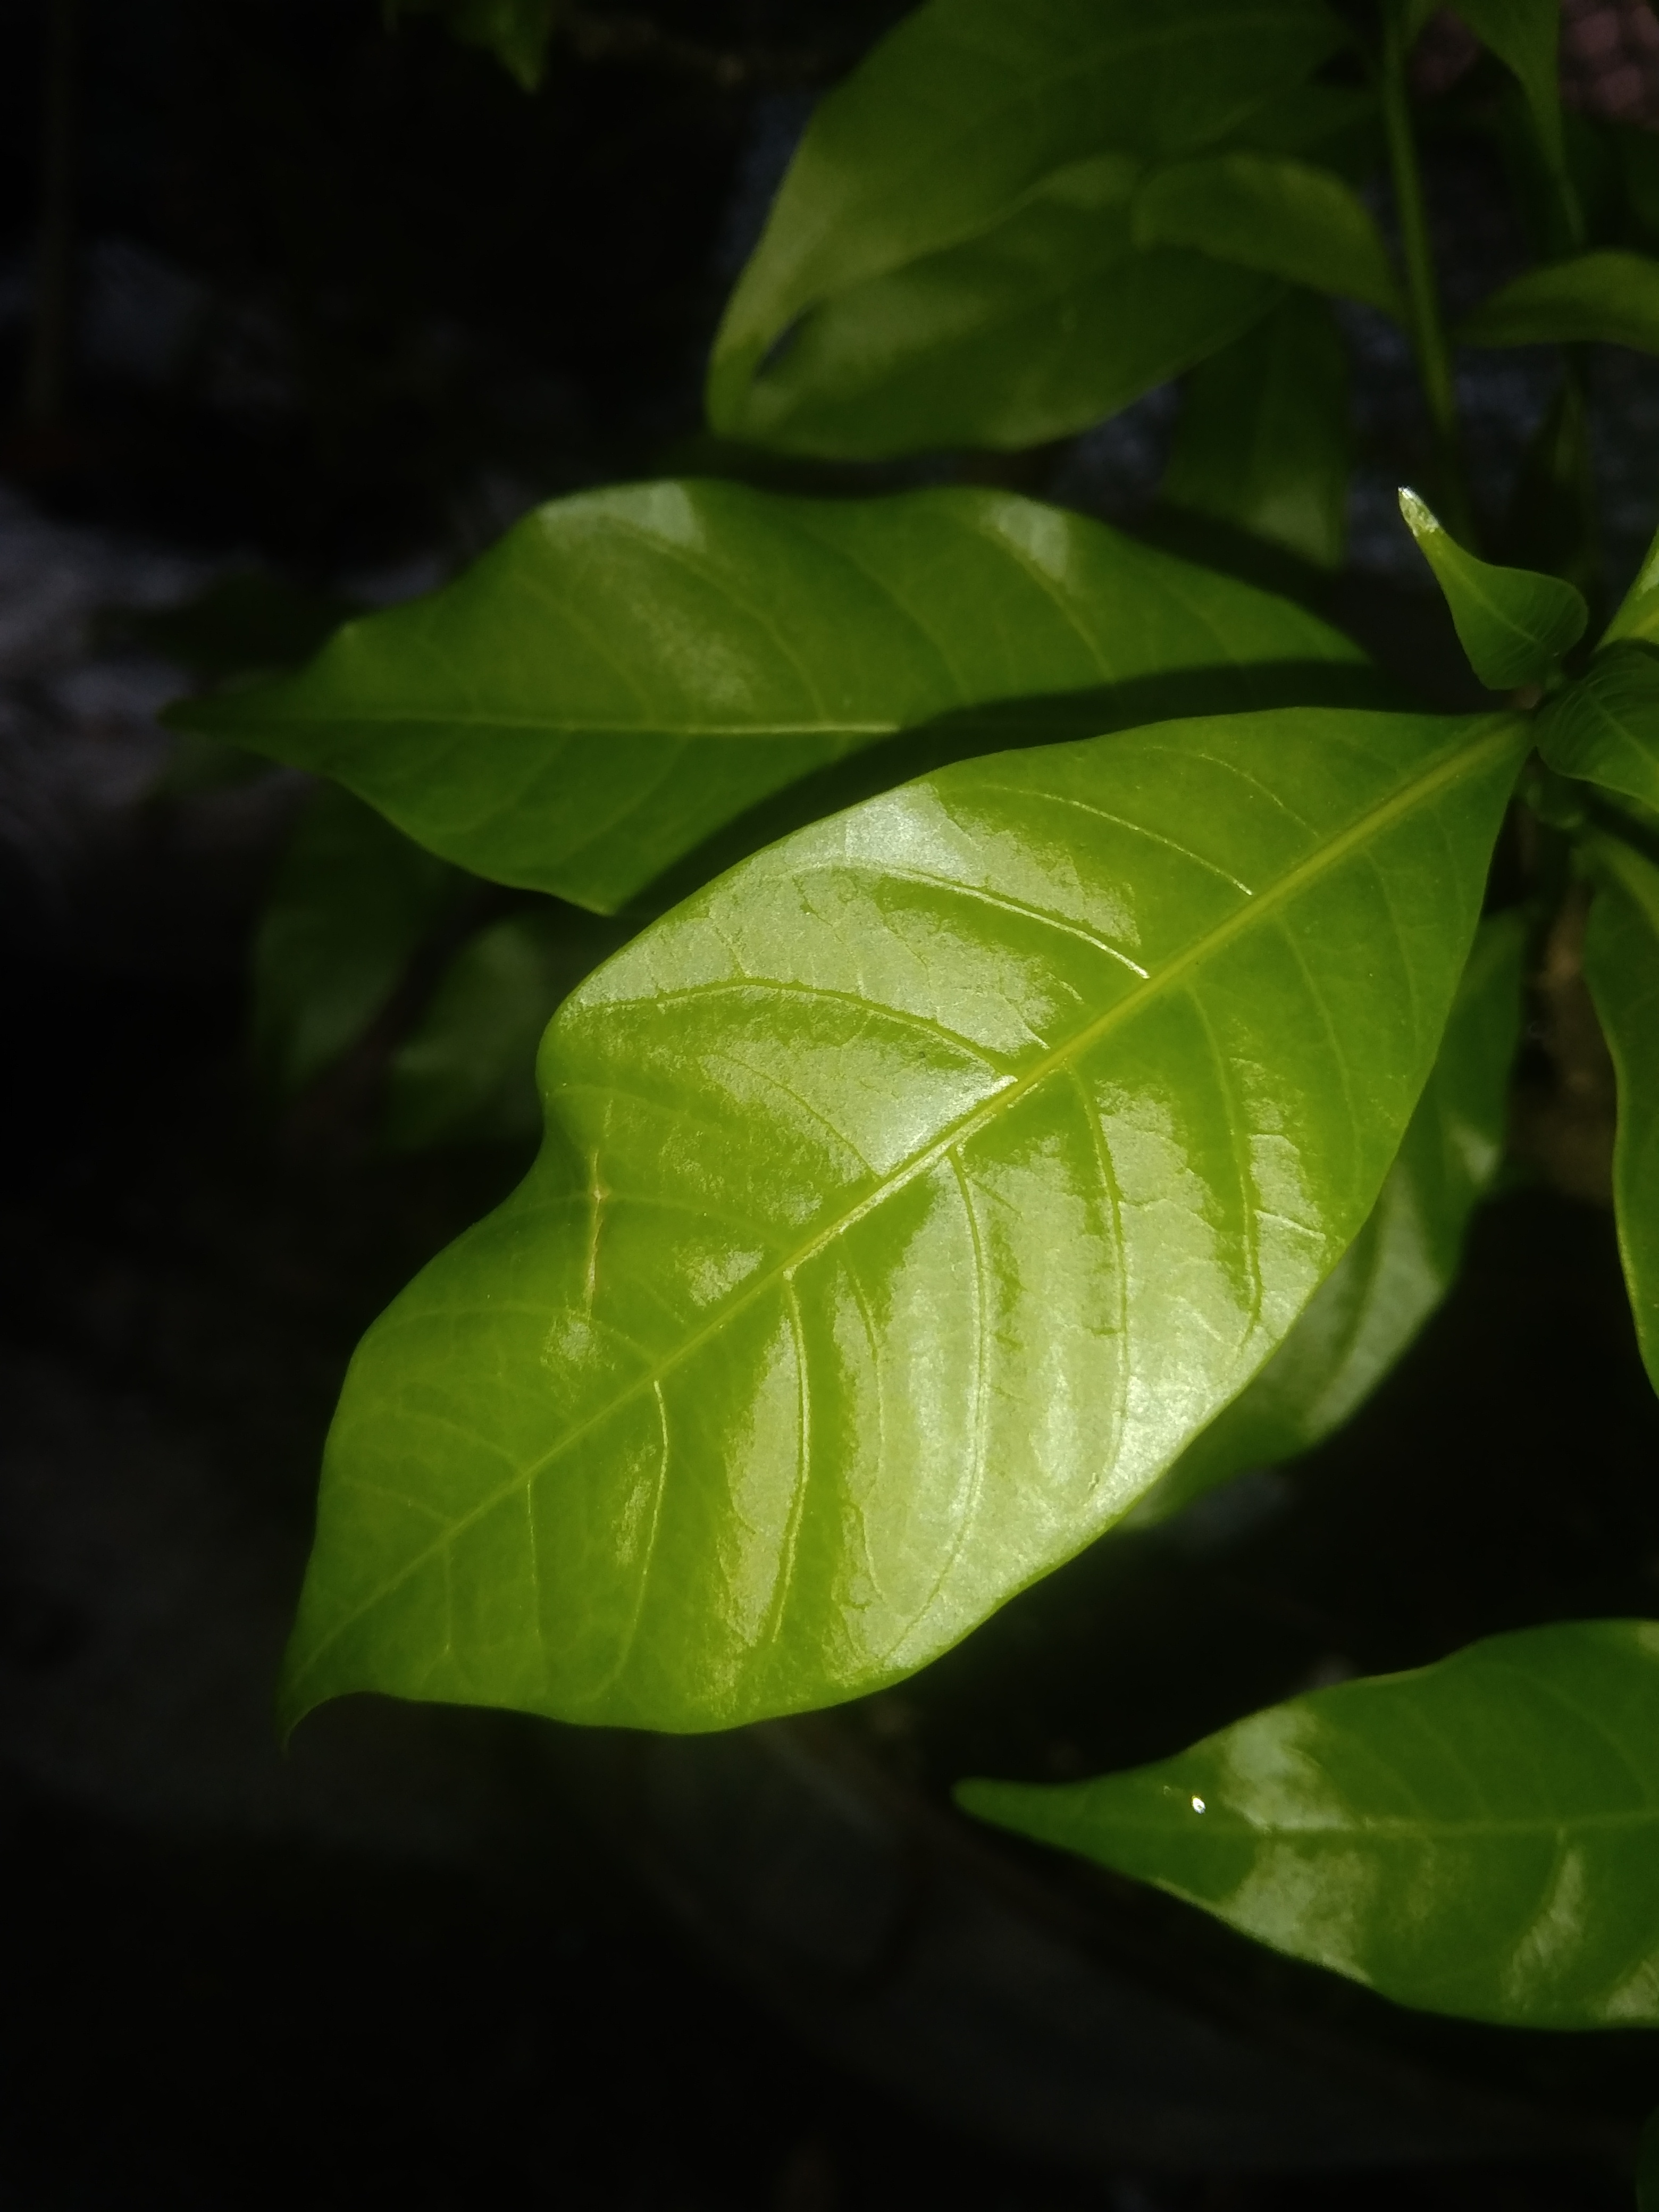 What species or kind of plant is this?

togor
